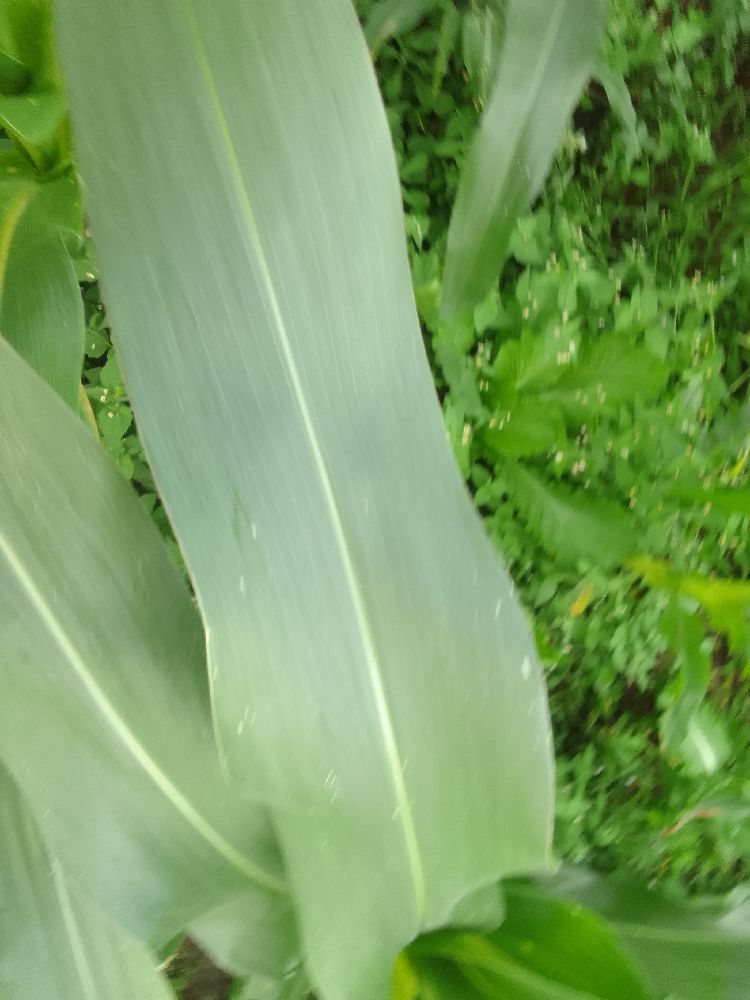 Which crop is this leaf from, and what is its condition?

maize, healthy
